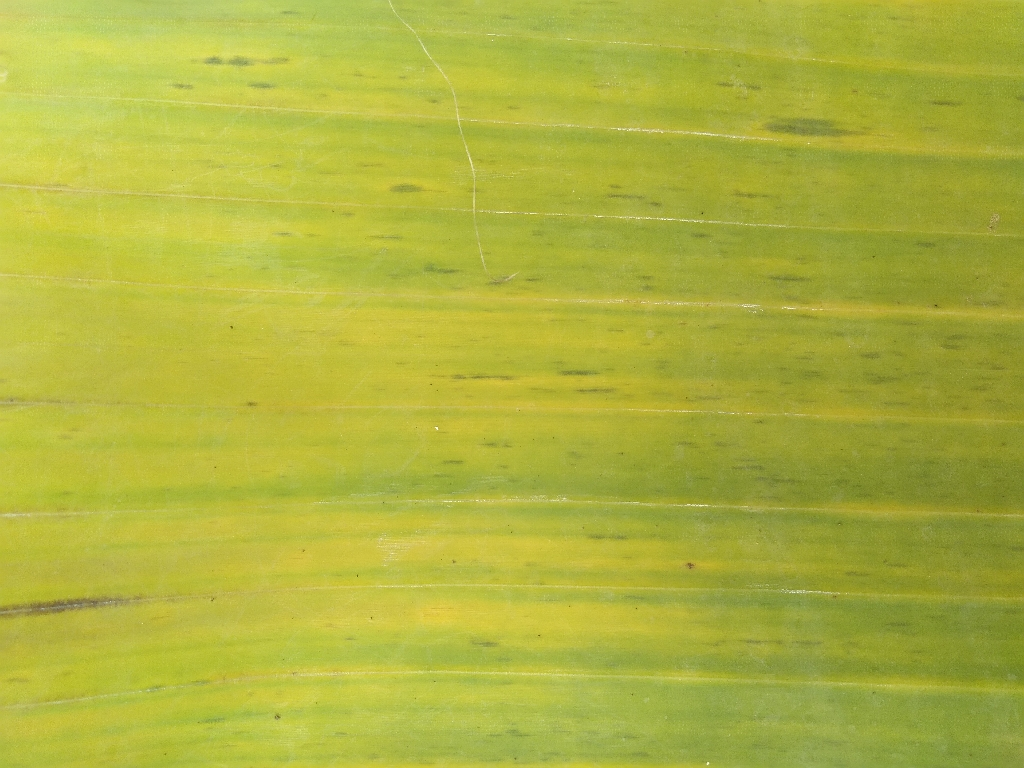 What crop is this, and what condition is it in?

banana, fusarium wilt race 1
